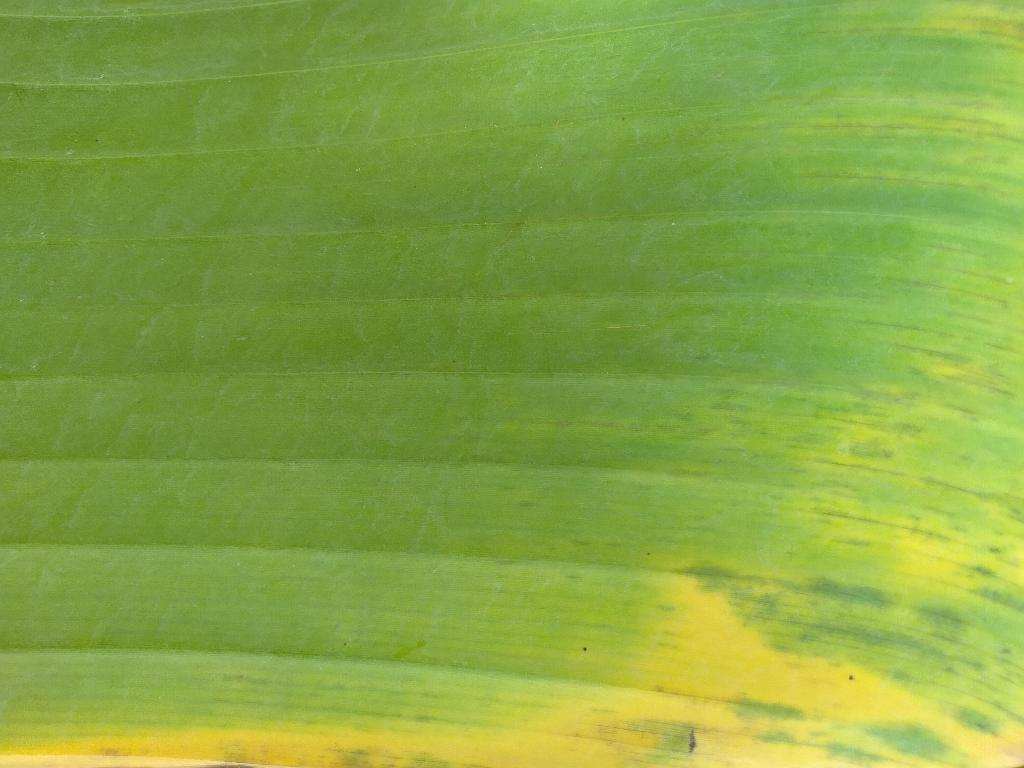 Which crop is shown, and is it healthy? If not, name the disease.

banana, fusarium wilt race 1
